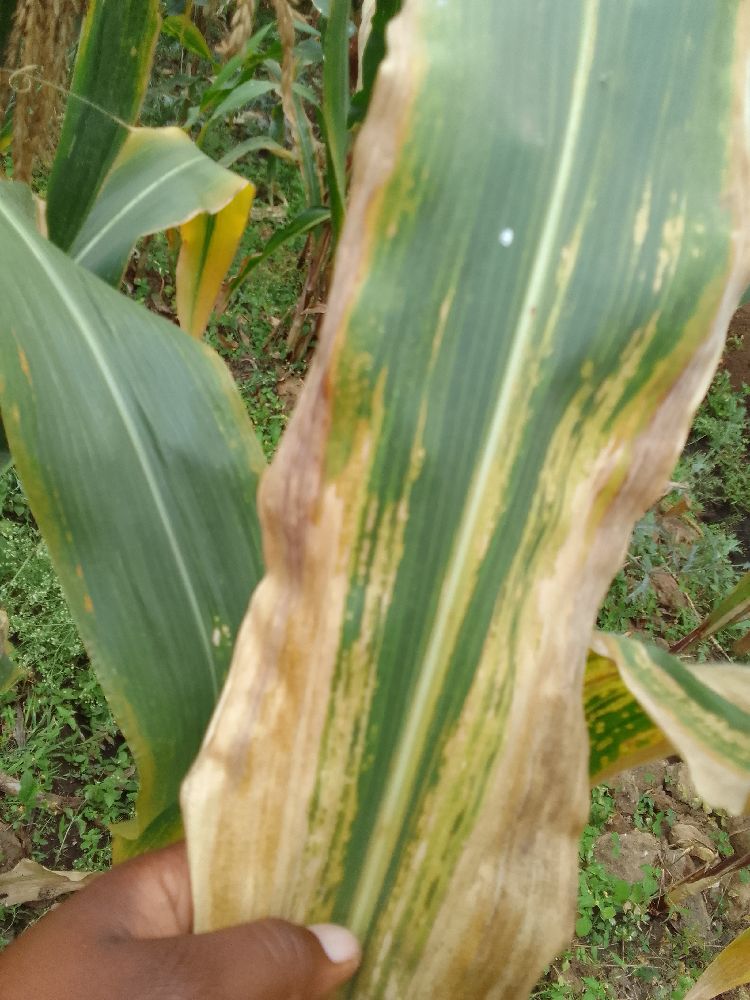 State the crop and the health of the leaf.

maize, maize lethal necrosis
